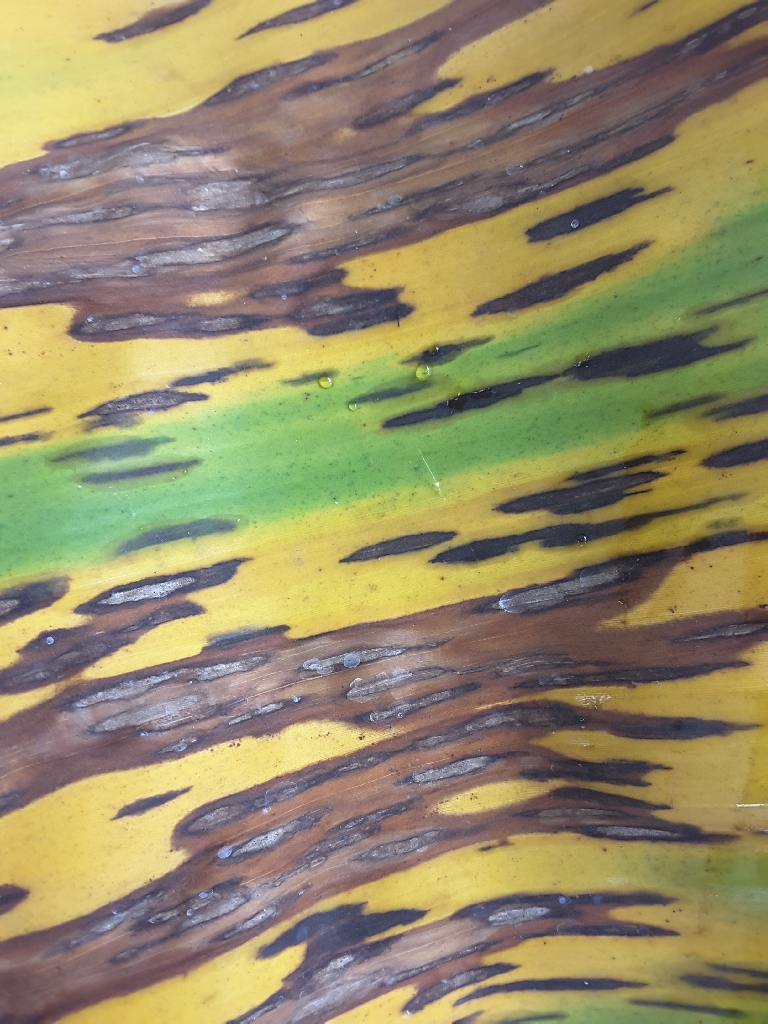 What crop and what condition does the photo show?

banana, black sigatoka
